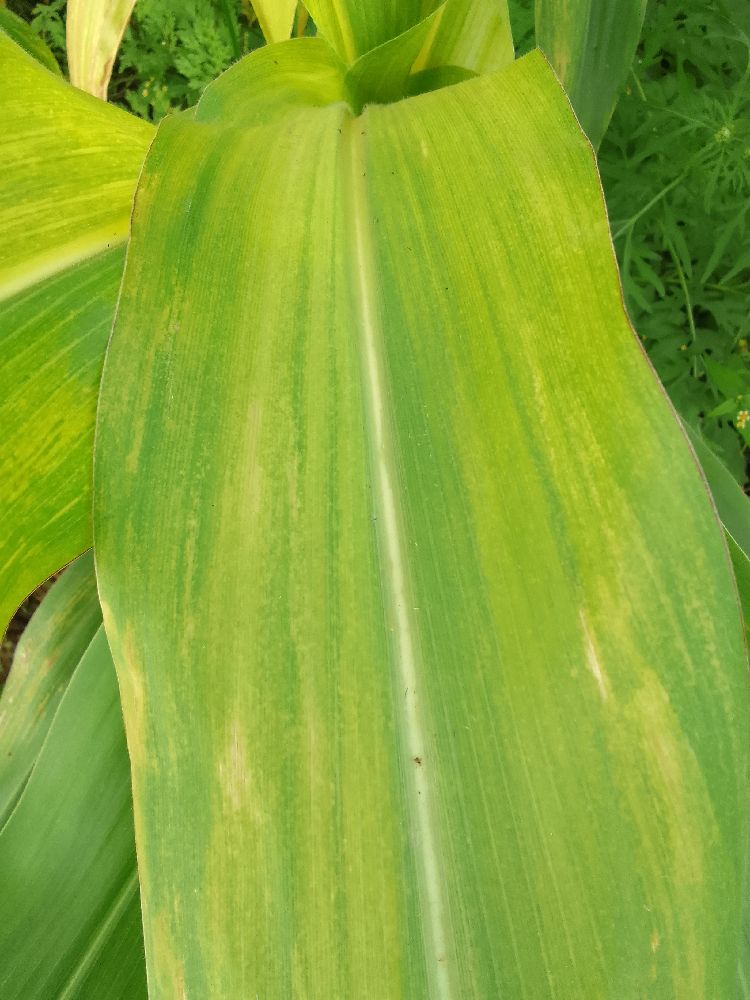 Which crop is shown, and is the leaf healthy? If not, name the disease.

maize, maize lethal necrosis
